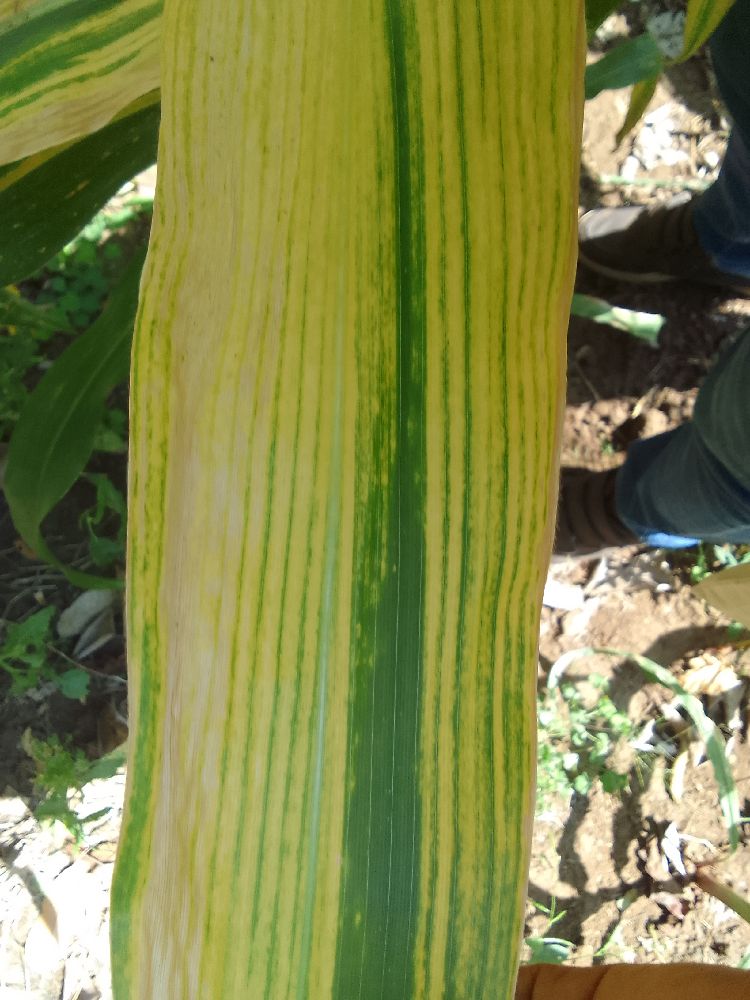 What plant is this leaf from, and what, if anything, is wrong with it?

maize, maize lethal necrosis
